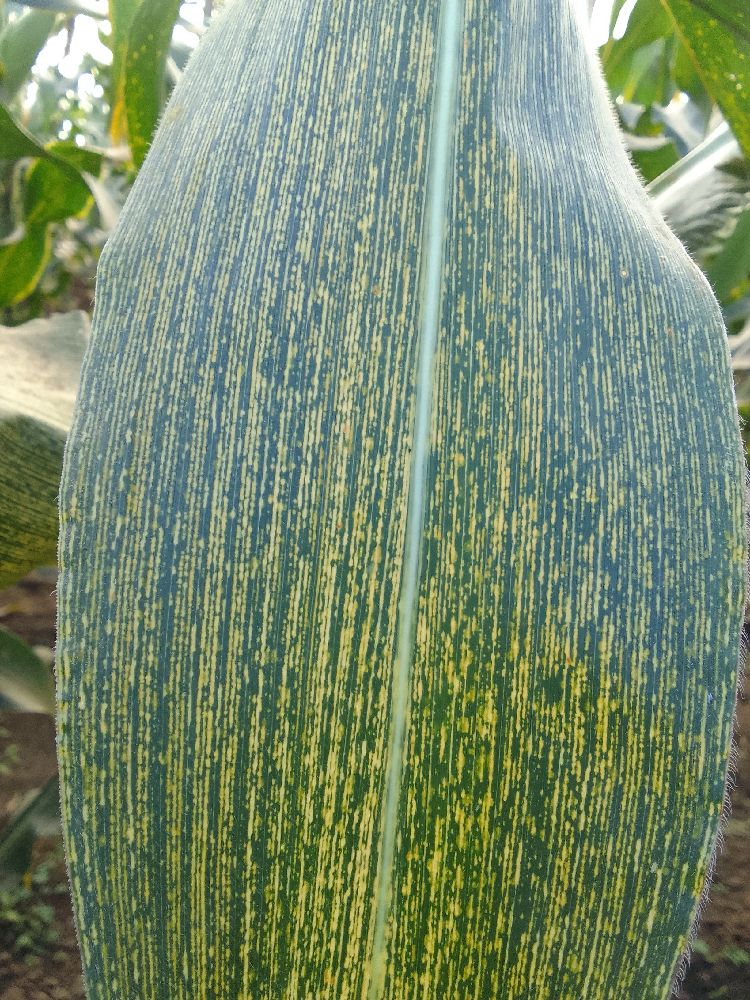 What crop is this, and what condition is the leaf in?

maize, maize streak virus
